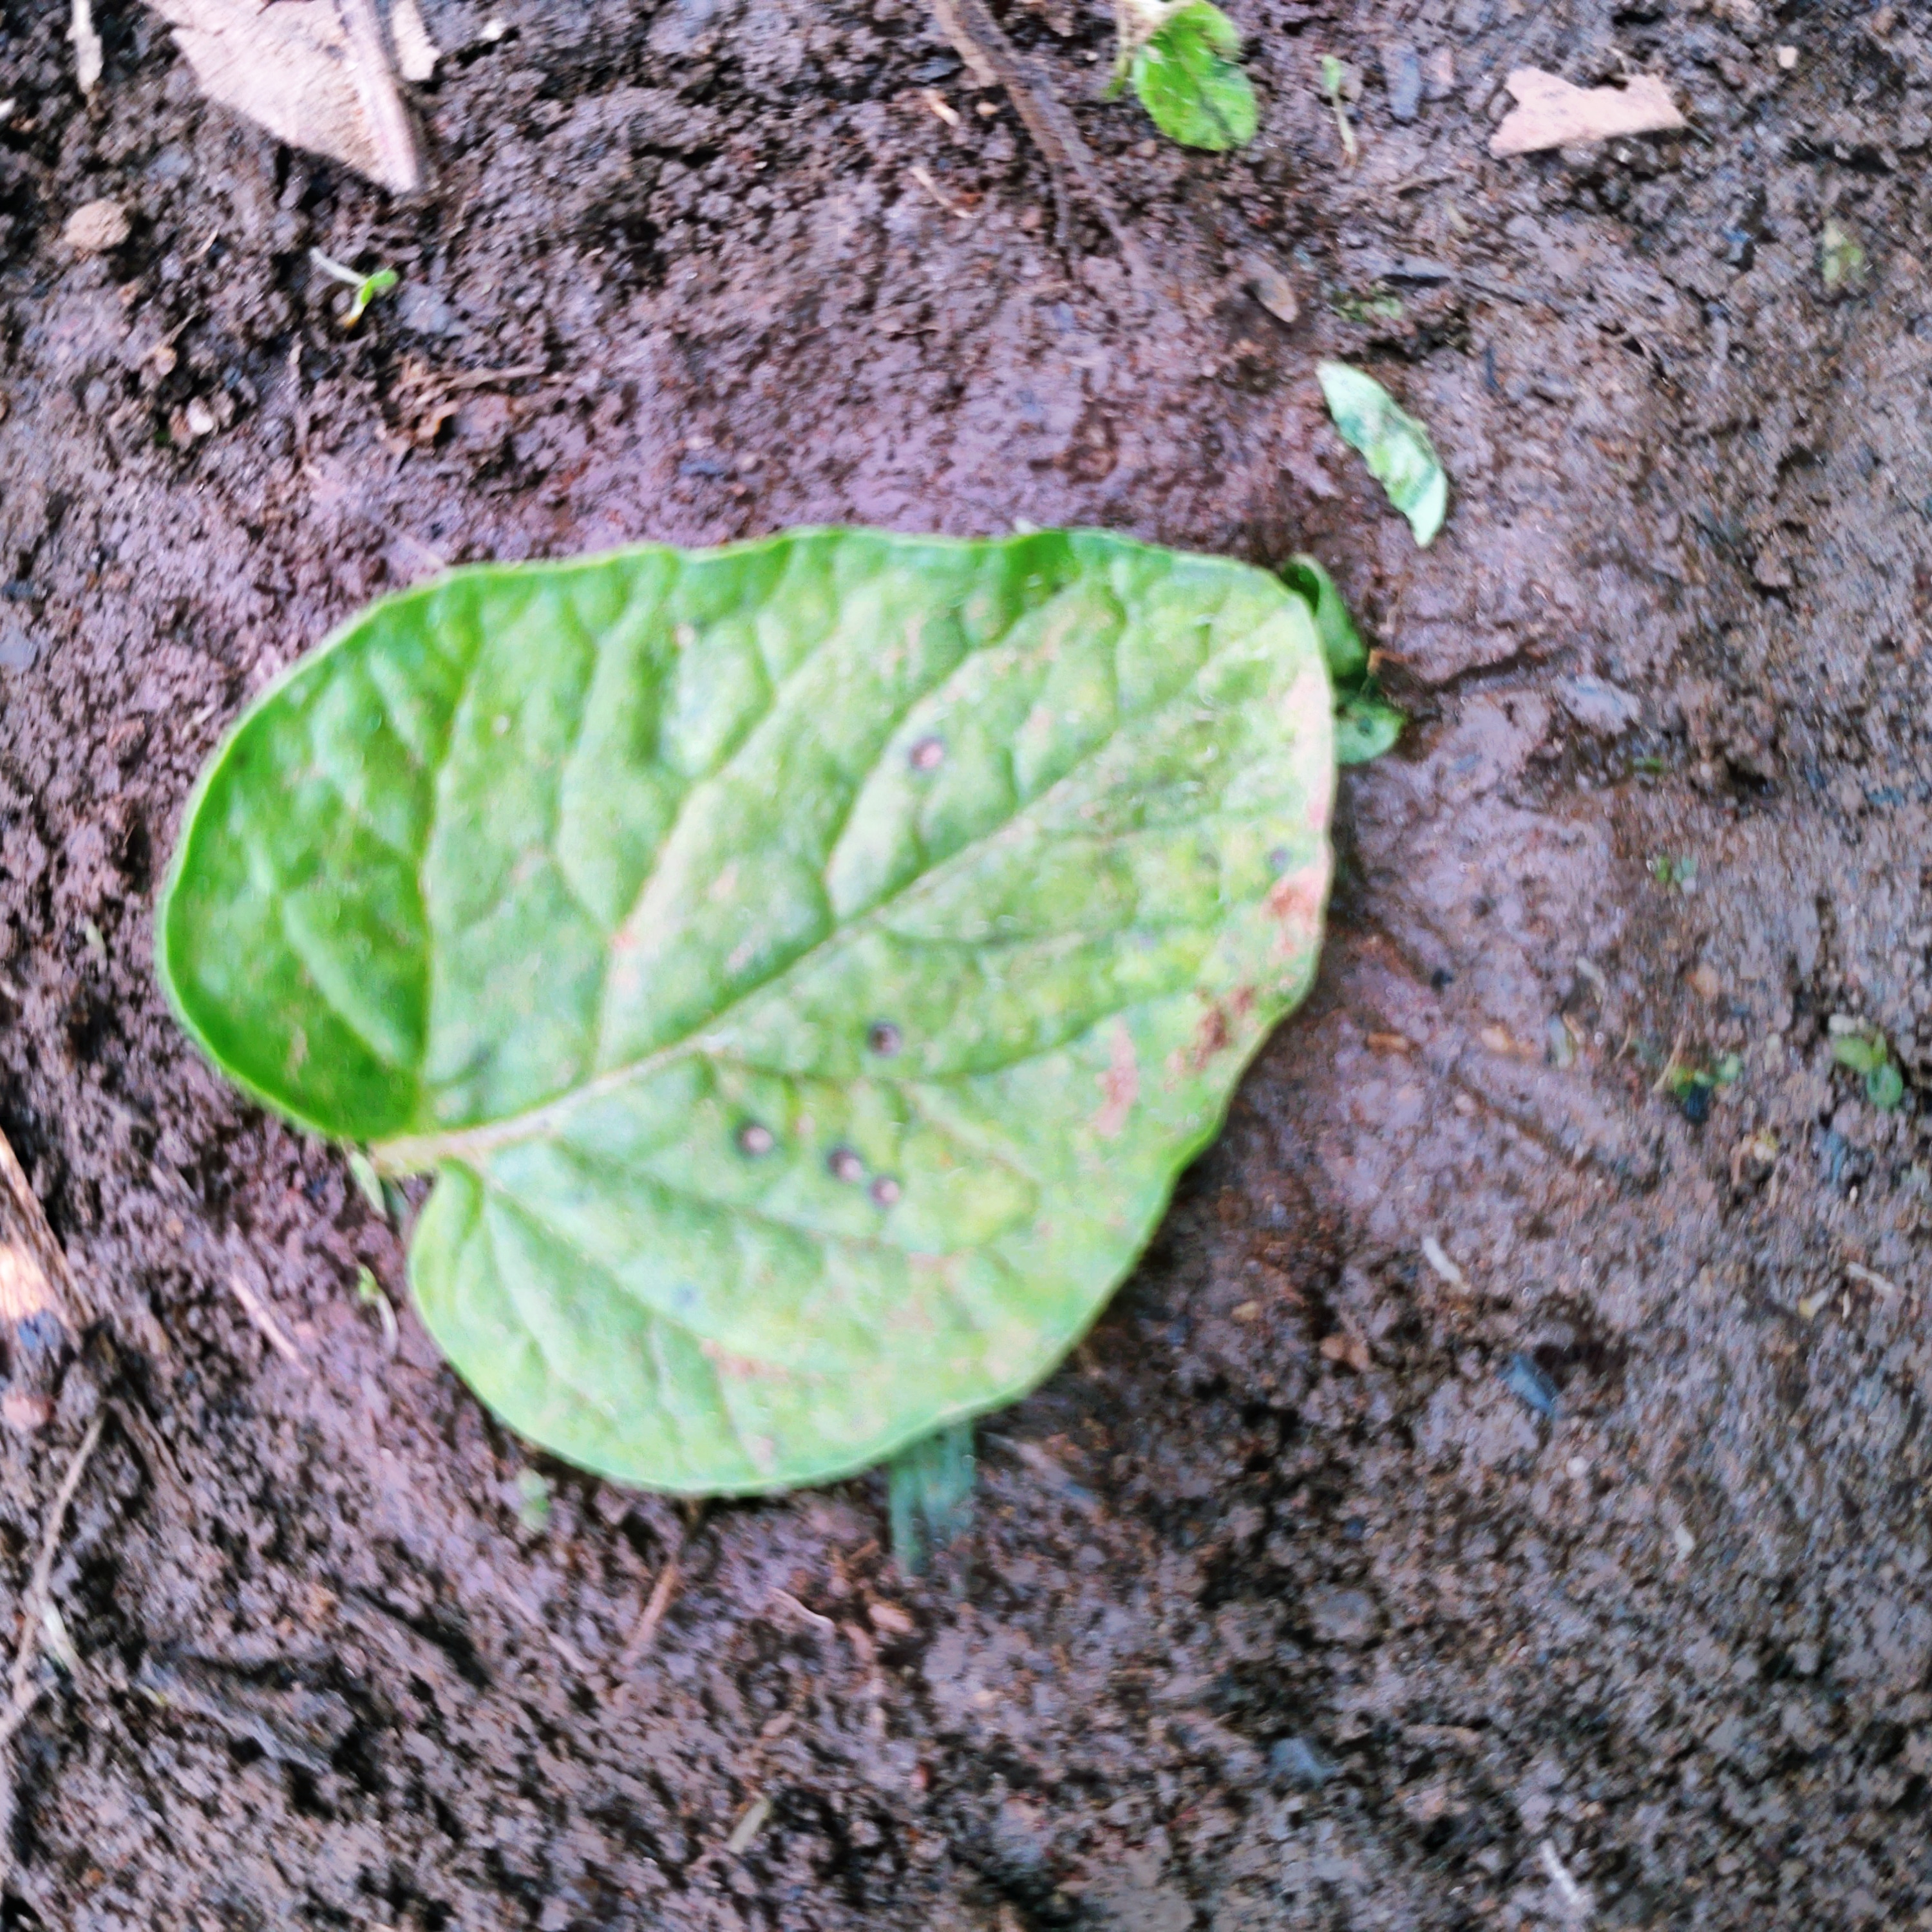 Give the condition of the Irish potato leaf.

late blight
